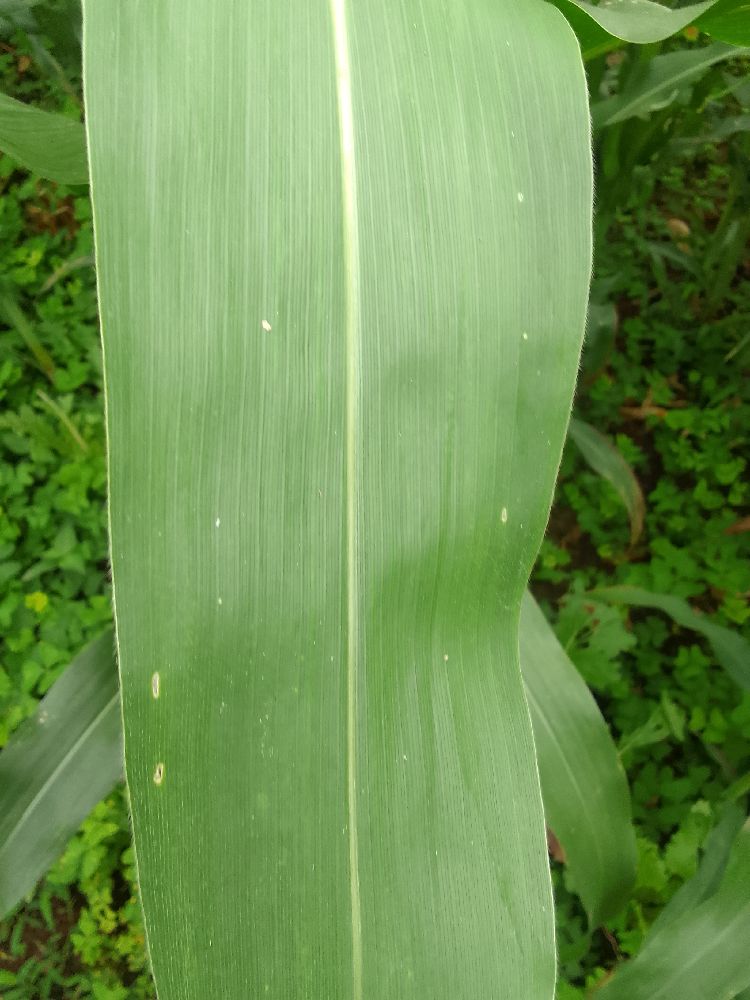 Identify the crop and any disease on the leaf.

maize, healthy
